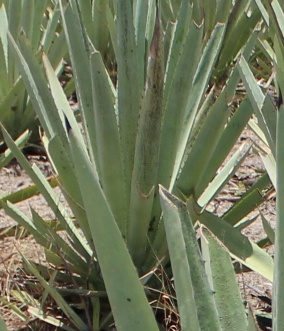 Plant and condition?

agave, spotted
